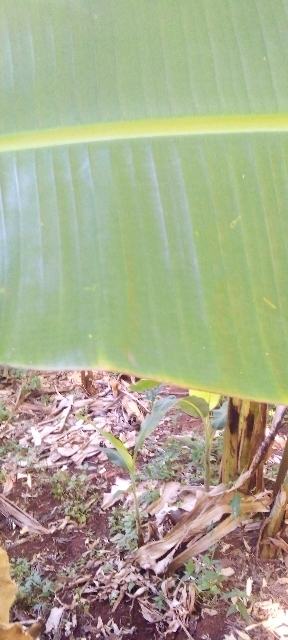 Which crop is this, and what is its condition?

banana, healthy
